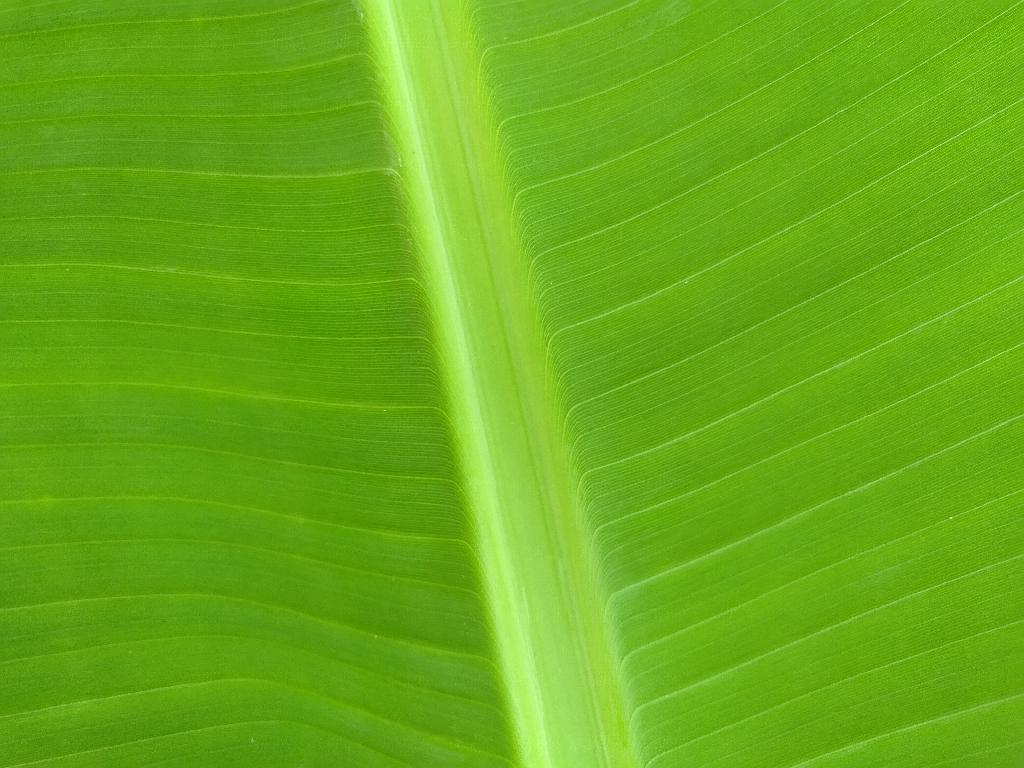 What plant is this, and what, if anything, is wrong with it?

banana, healthy
